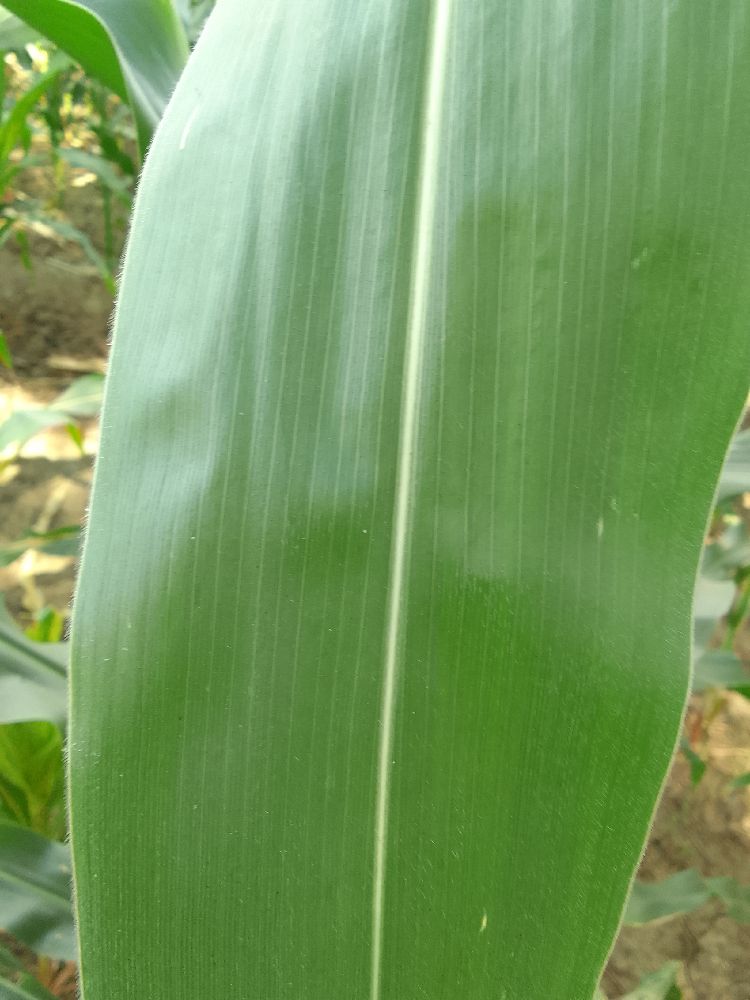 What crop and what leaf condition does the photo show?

maize, healthy
